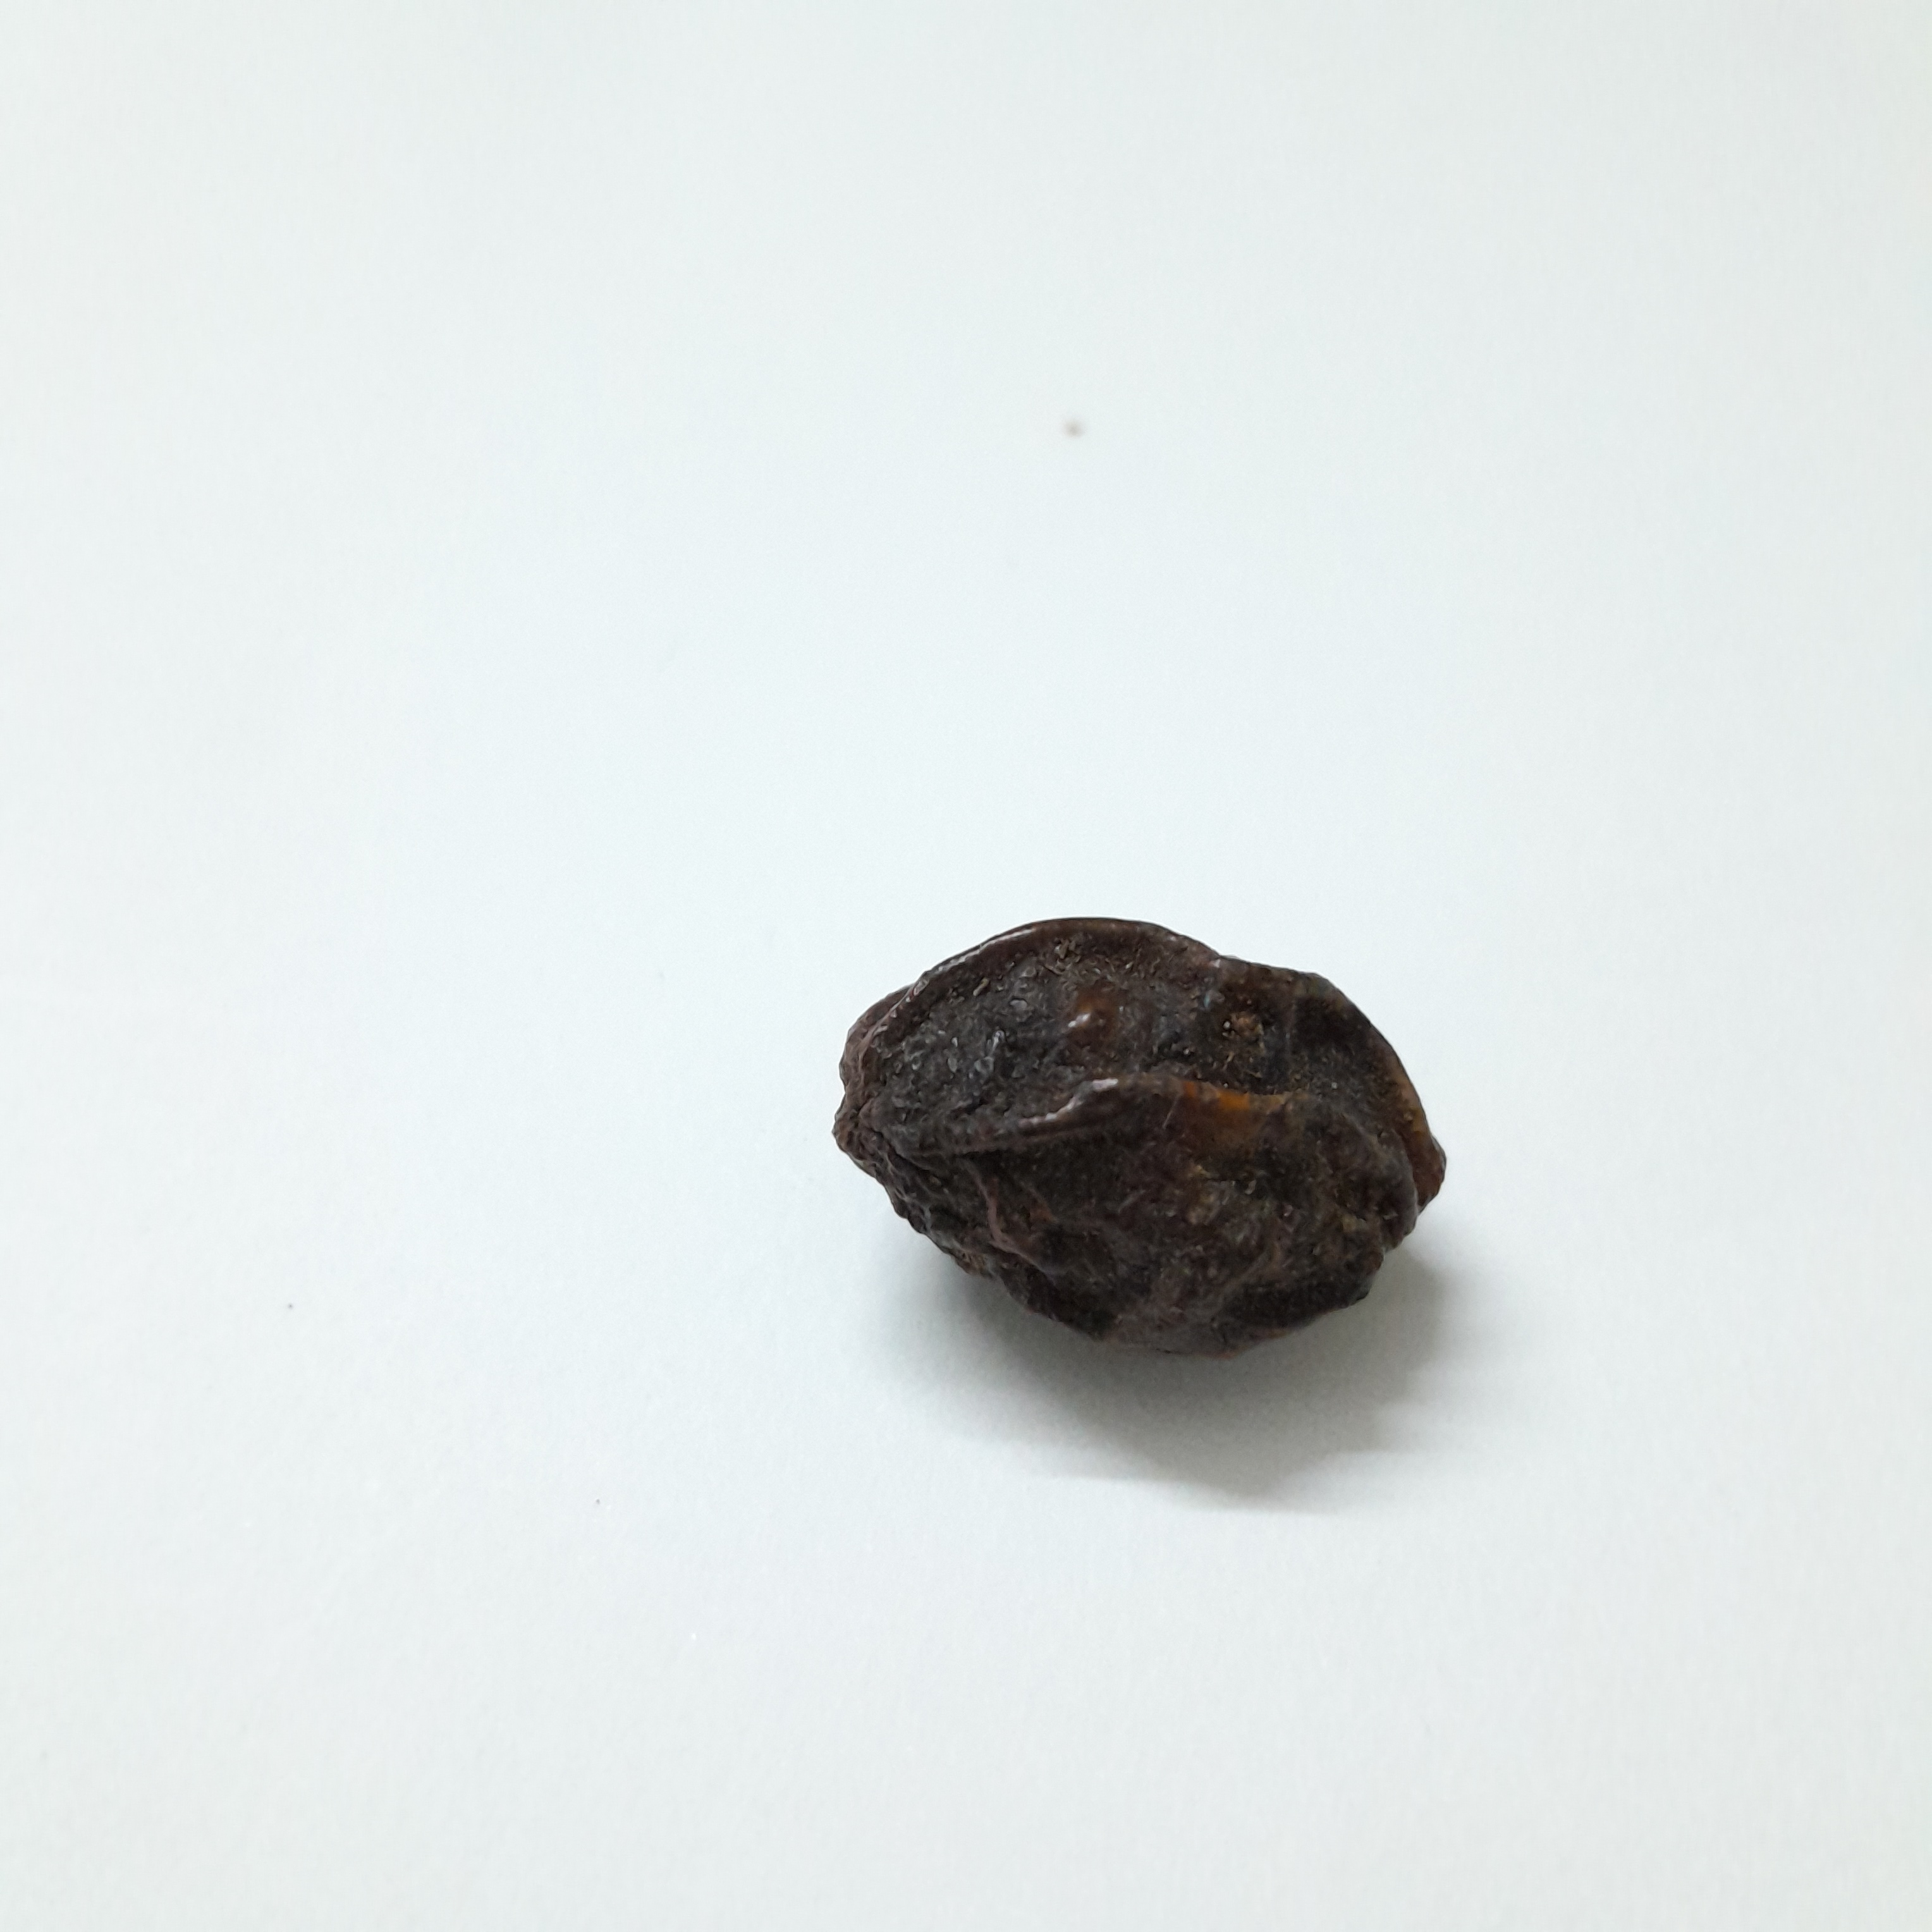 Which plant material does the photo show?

kadukharik
